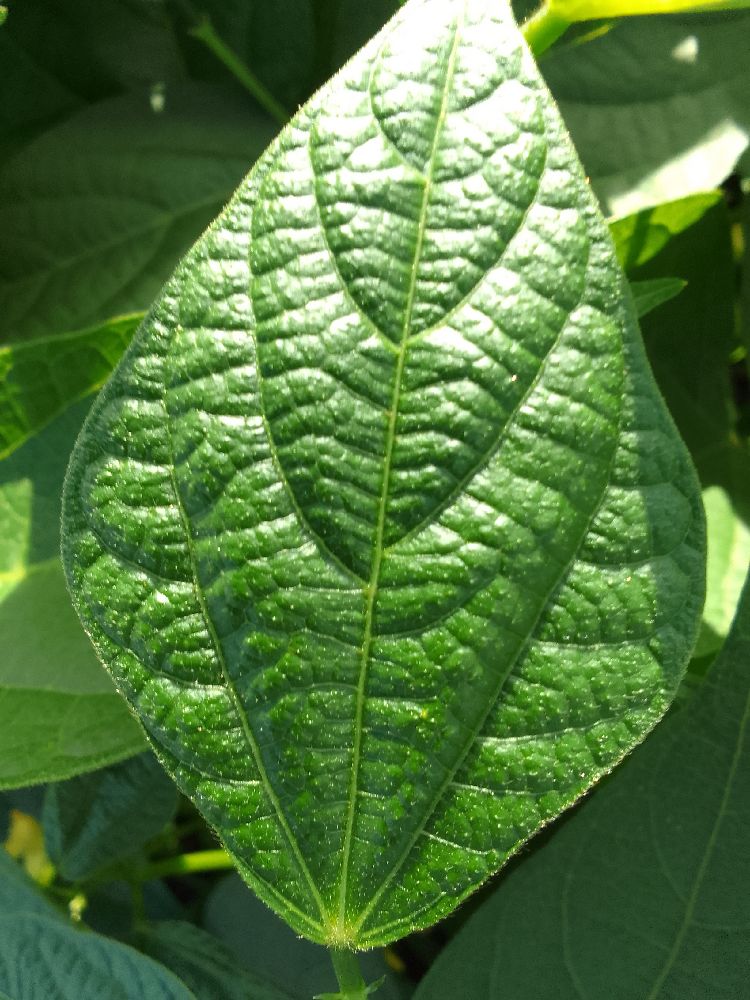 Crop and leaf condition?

common bean, healthy
